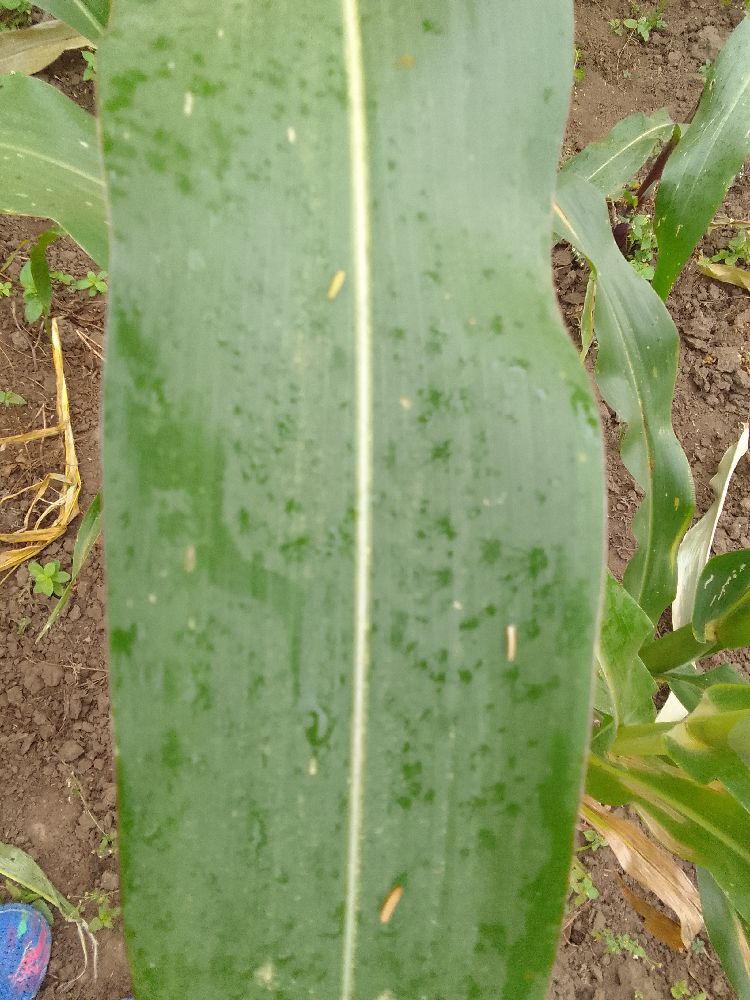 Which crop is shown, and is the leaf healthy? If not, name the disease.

maize, healthy
